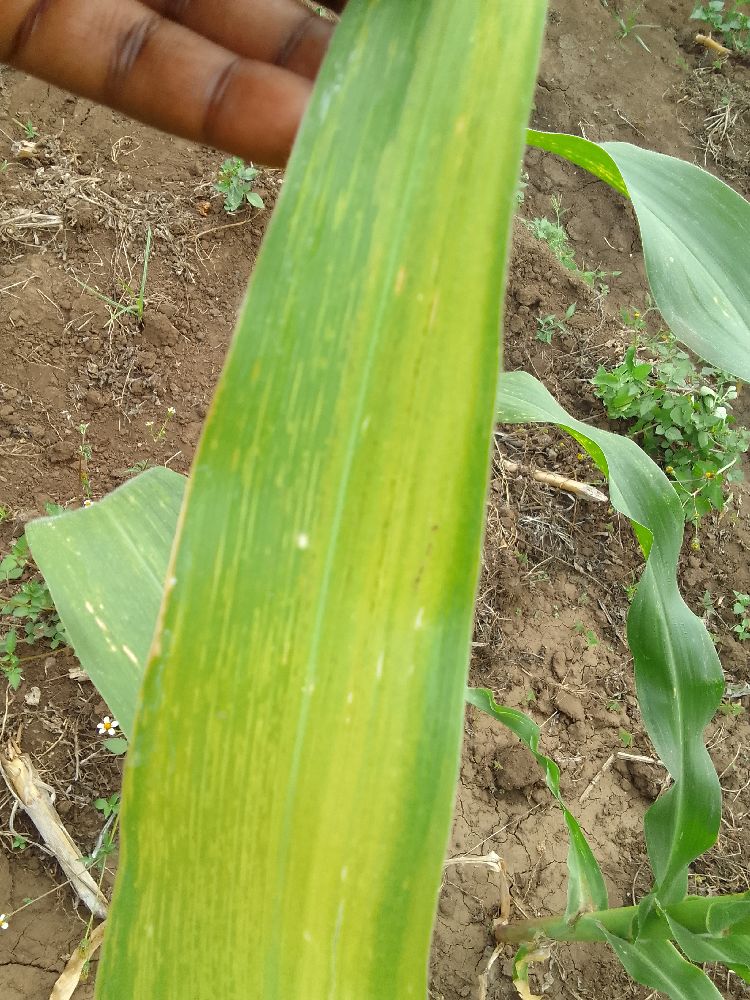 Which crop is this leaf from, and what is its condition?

maize, maize lethal necrosis
